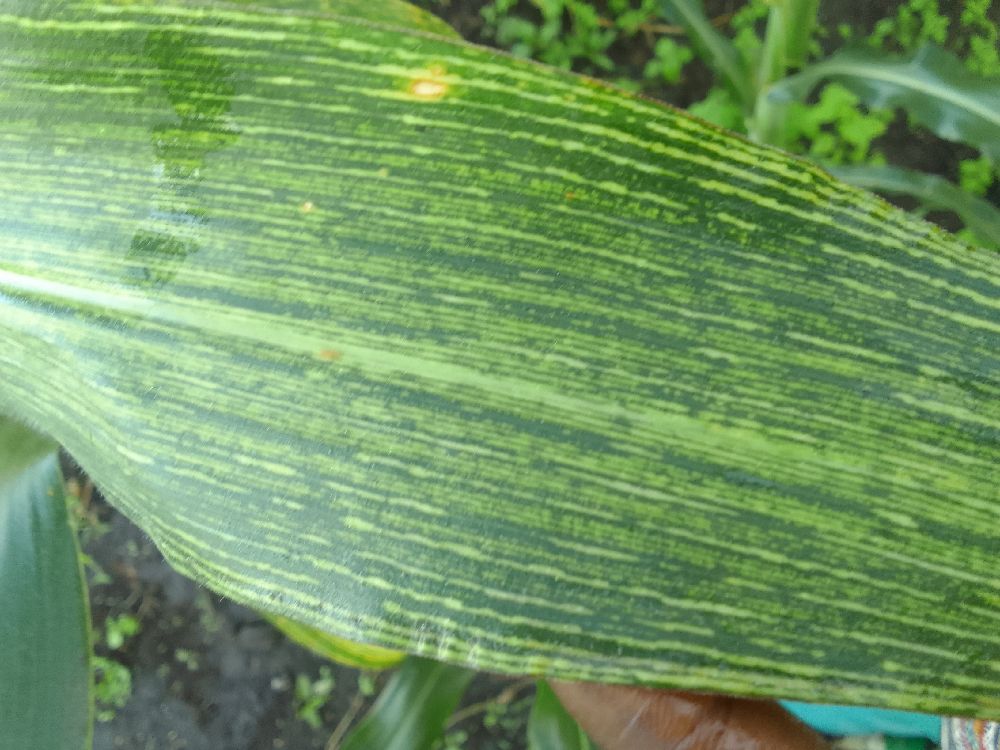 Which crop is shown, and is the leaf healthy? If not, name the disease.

maize, maize streak virus
